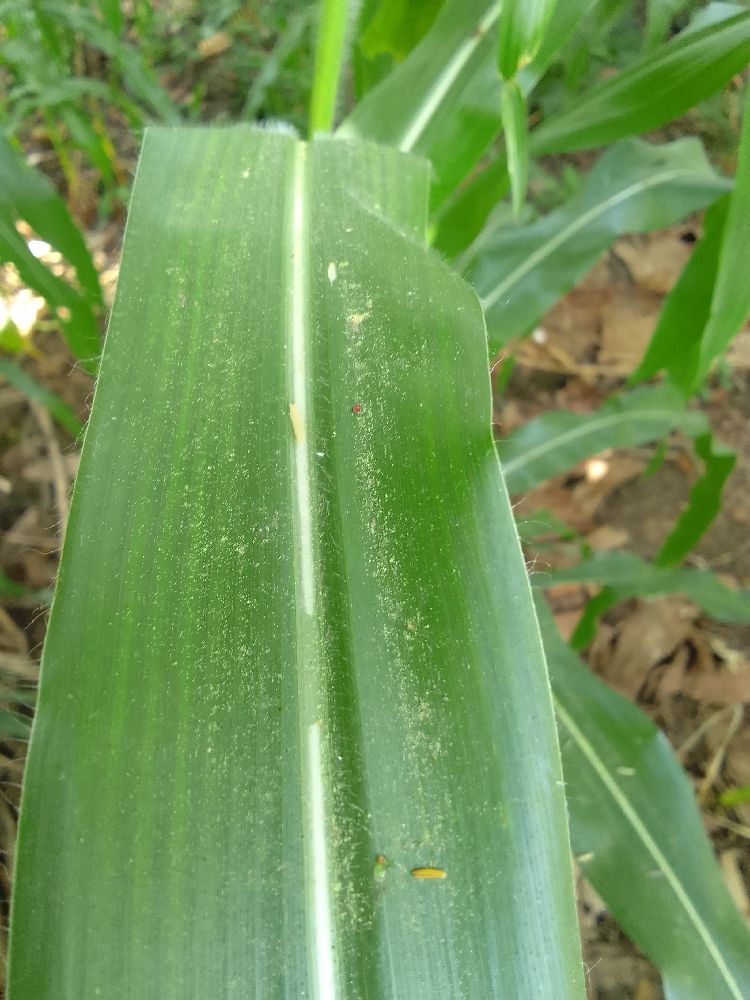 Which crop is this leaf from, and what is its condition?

maize, healthy
